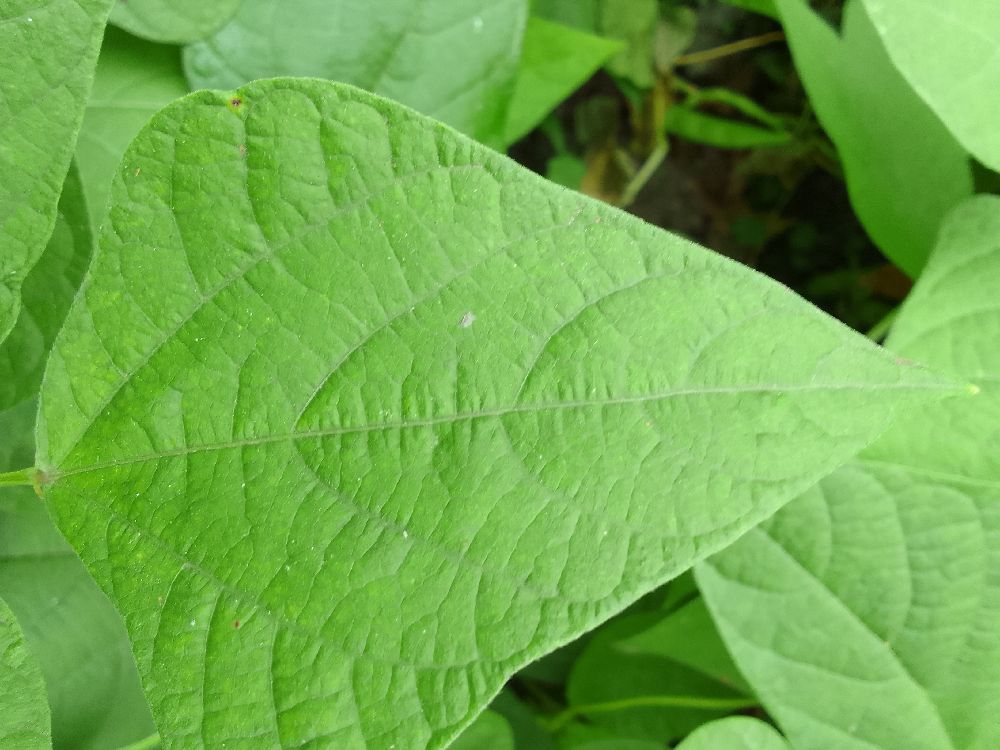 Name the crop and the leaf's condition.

common bean, healthy
